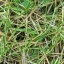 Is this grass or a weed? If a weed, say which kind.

grass
